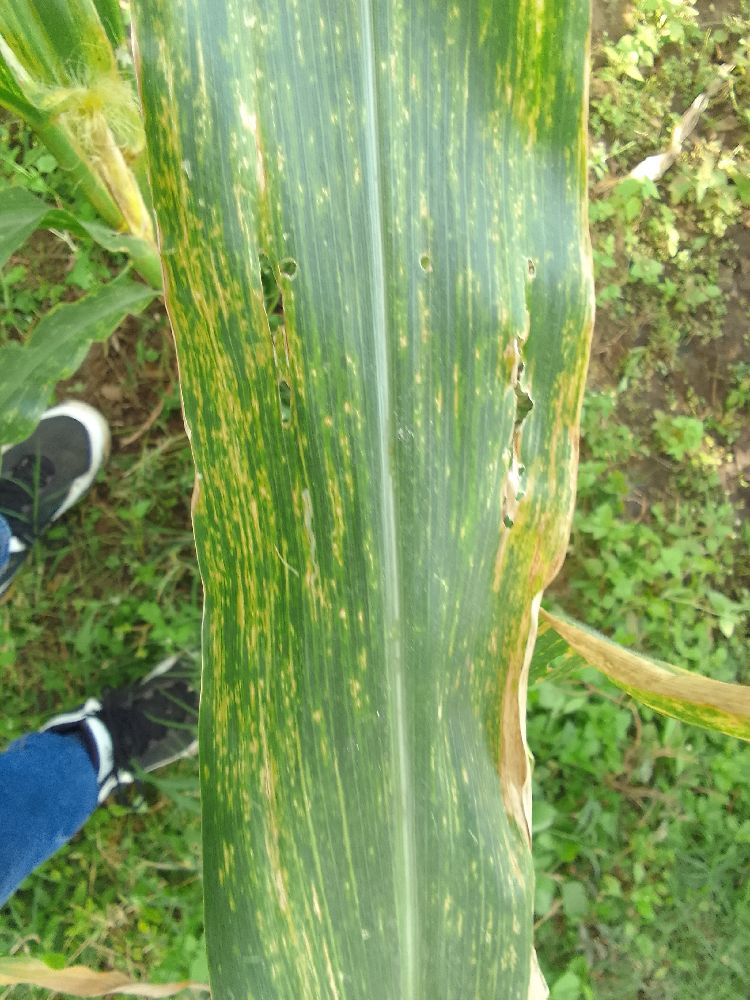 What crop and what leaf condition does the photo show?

maize, maize lethal necrosis
